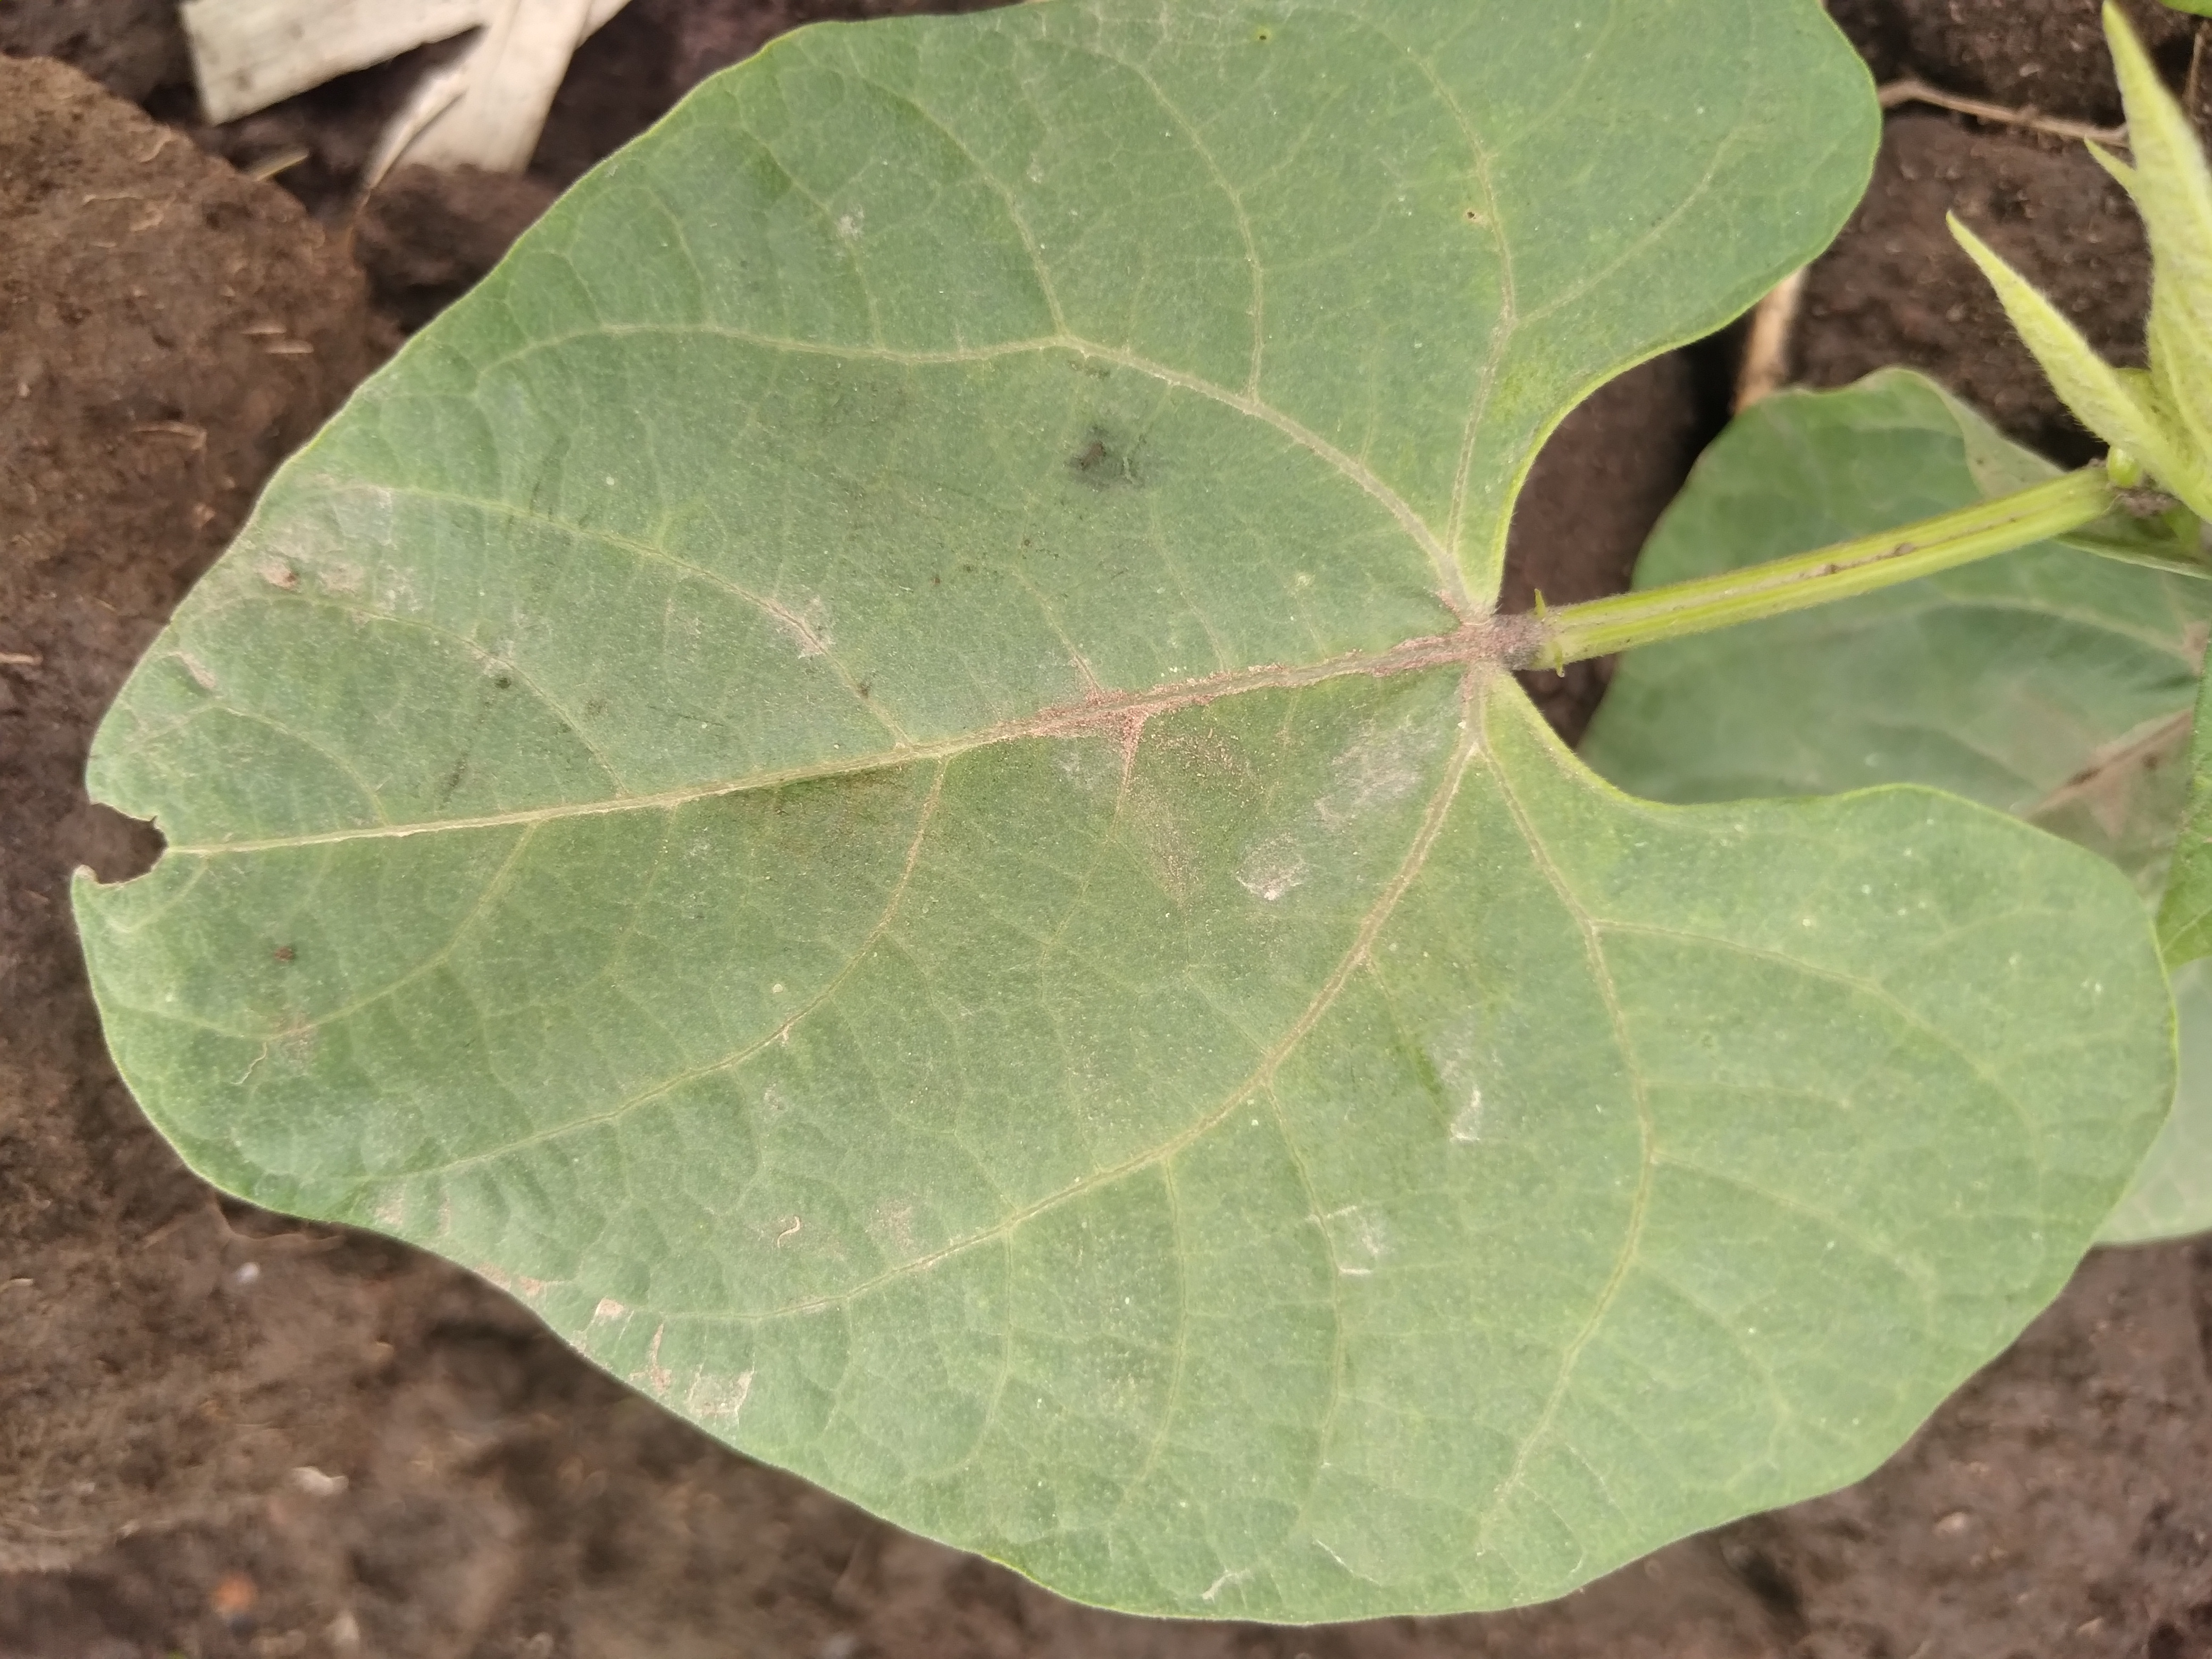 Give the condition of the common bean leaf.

healthy
